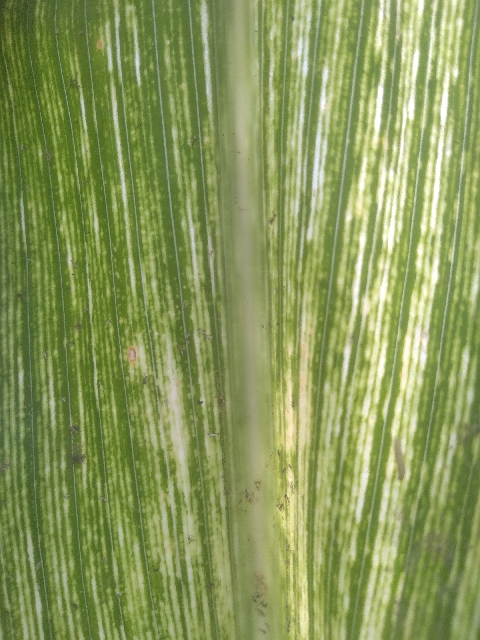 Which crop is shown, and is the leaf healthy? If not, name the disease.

maize, maize streak virus
